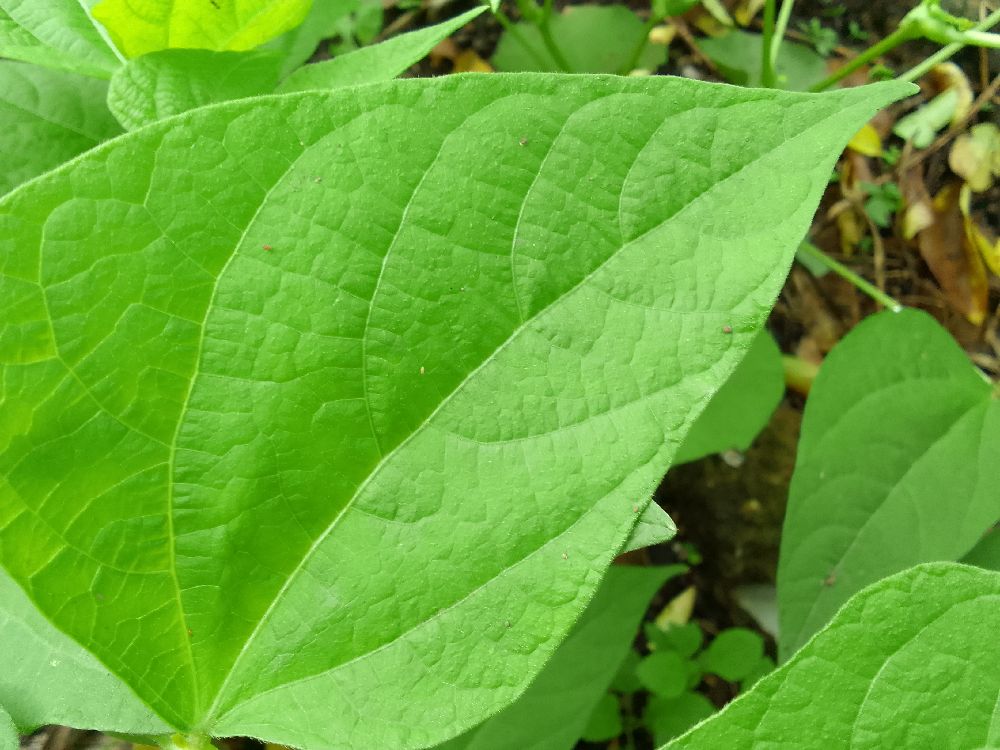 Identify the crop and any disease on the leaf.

common bean, healthy
